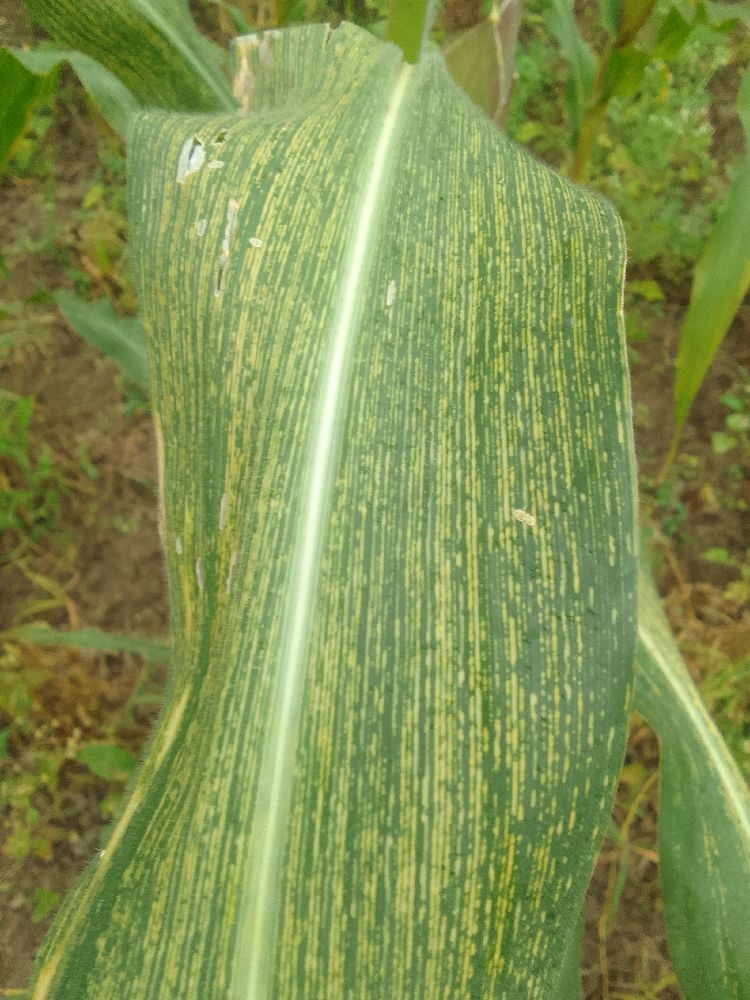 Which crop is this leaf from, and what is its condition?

maize, maize streak virus
